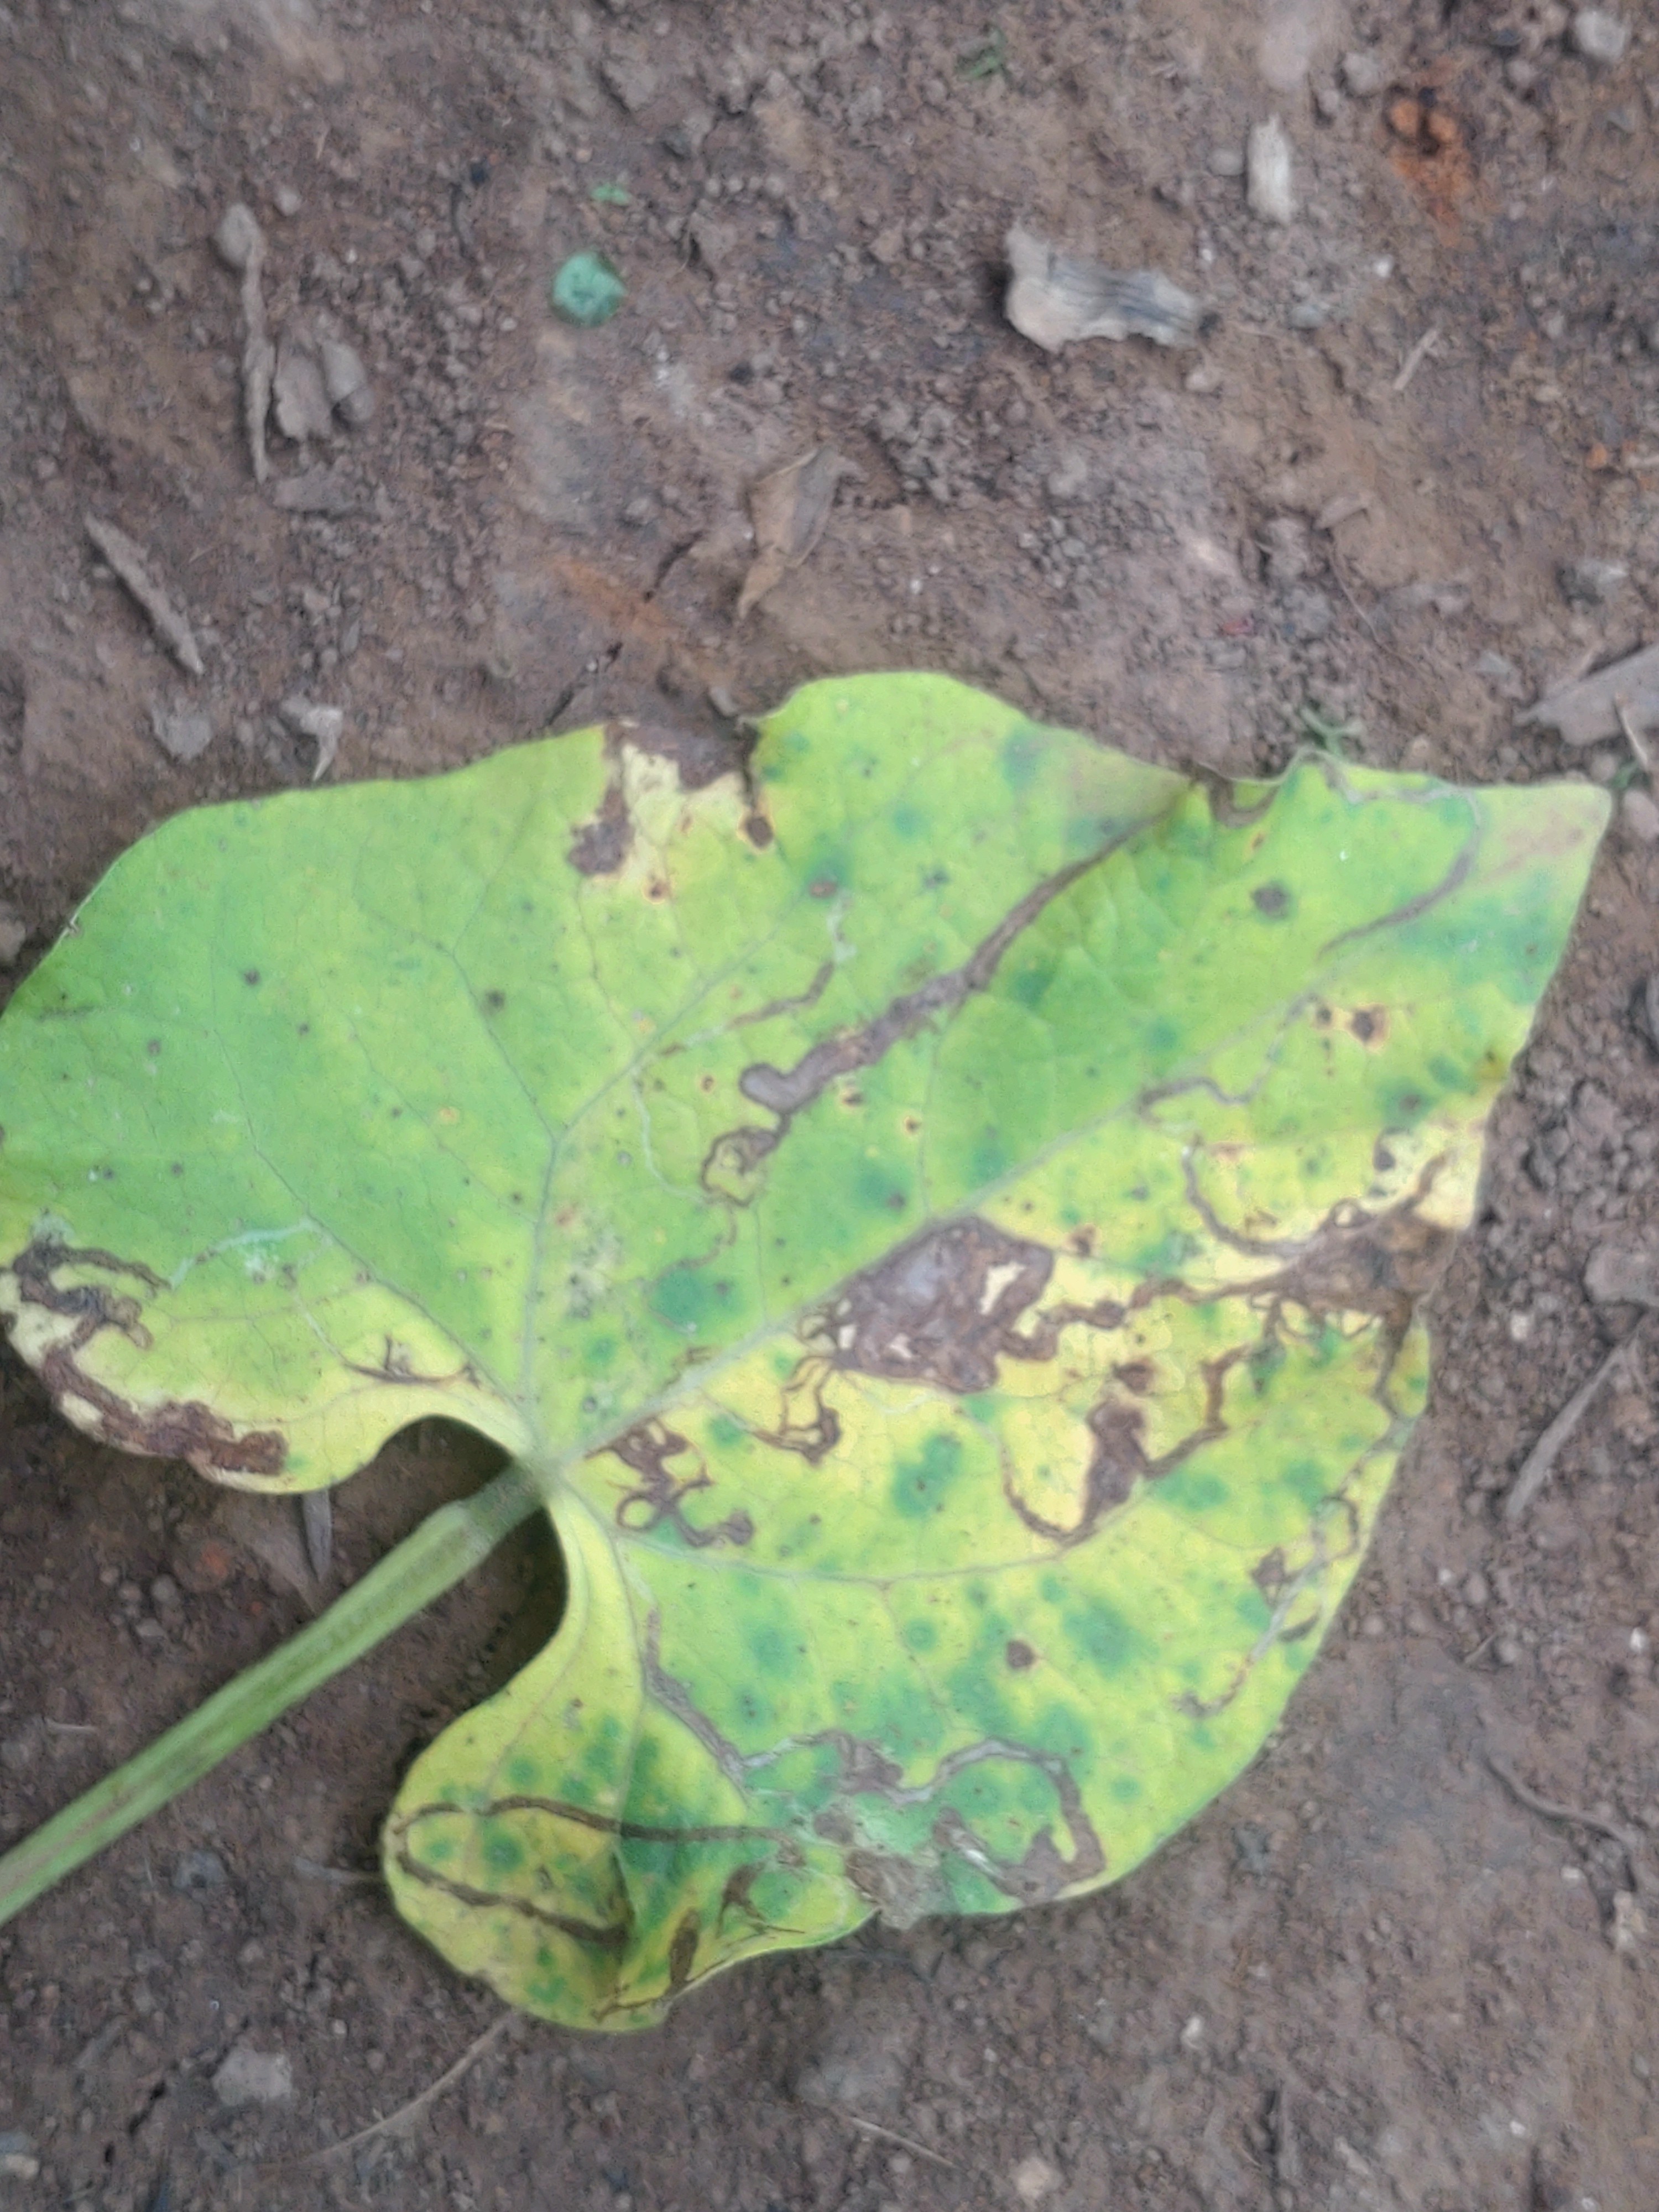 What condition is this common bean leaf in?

anthracnose
